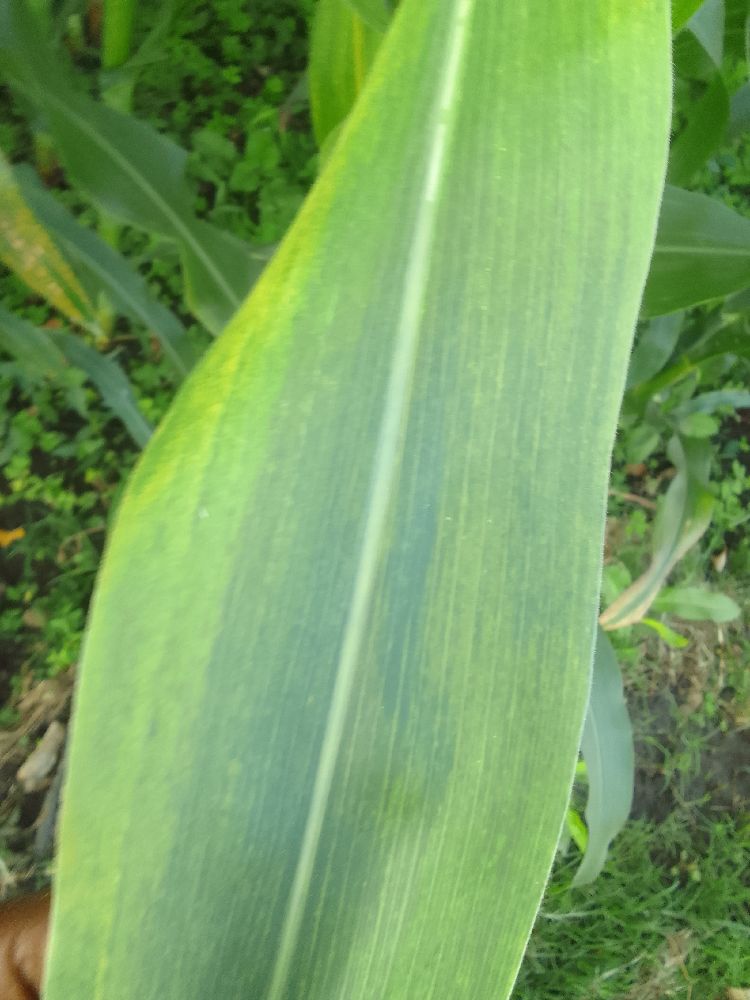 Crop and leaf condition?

maize, maize lethal necrosis
